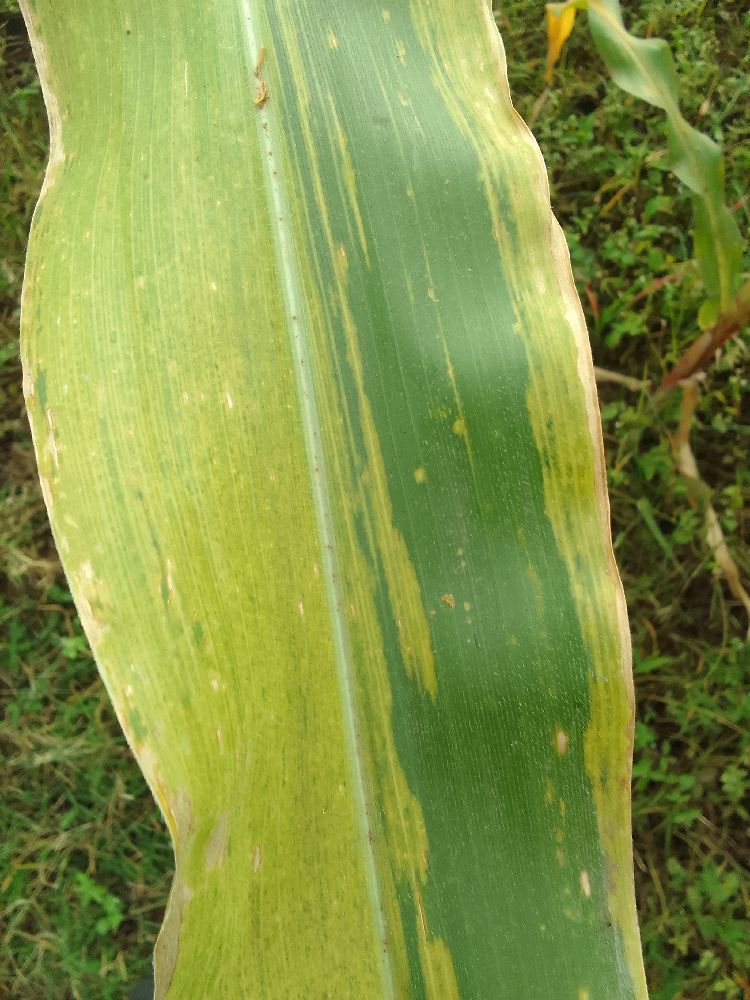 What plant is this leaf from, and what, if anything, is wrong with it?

maize, maize lethal necrosis
